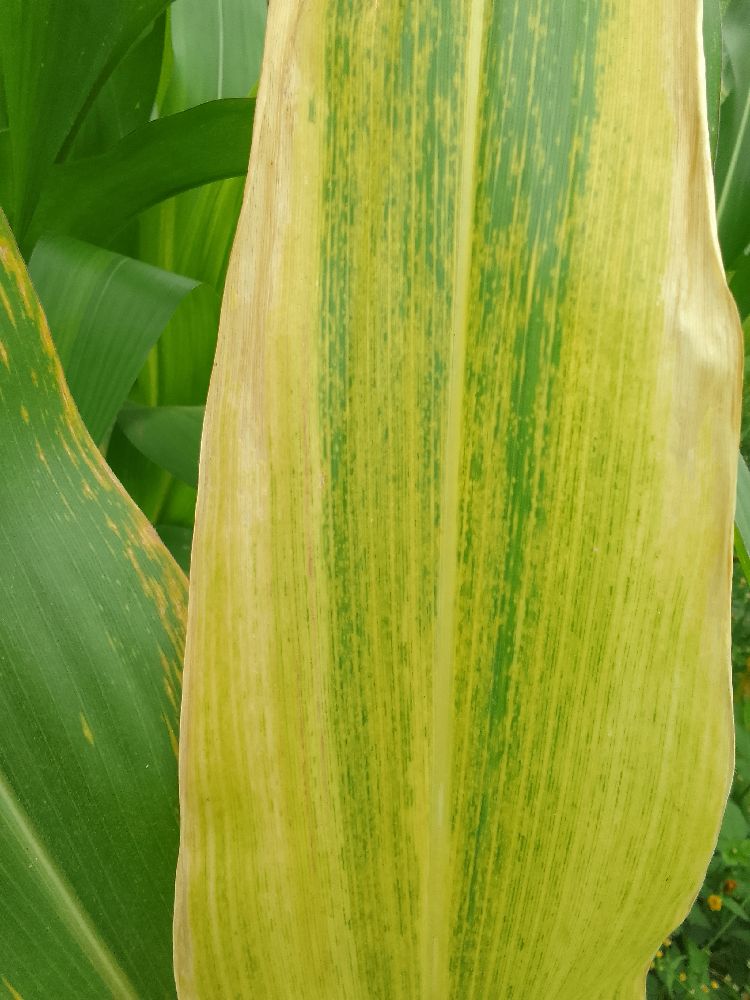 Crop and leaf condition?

maize, maize lethal necrosis
